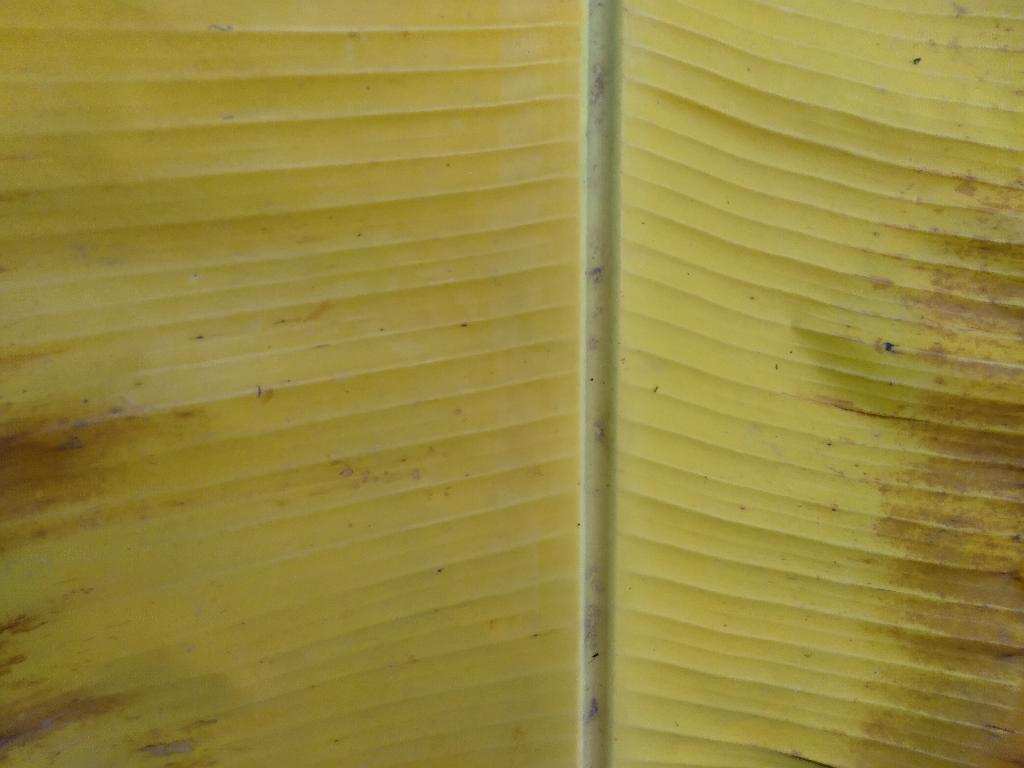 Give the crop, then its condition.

banana, fusarium wilt race 1
